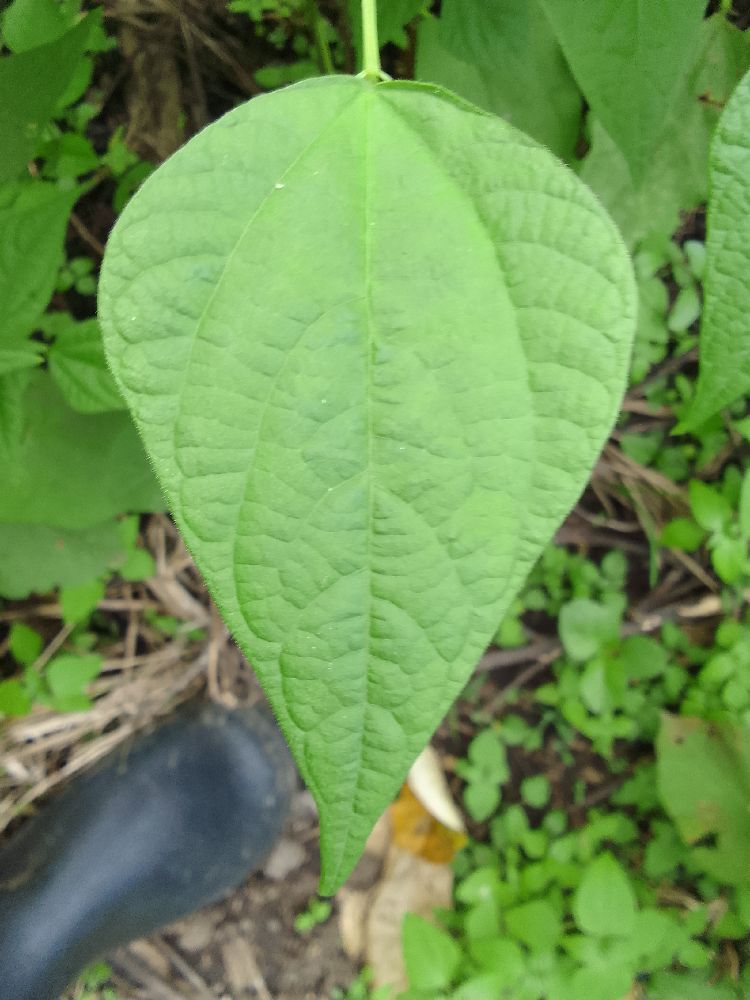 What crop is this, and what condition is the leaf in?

common bean, healthy
